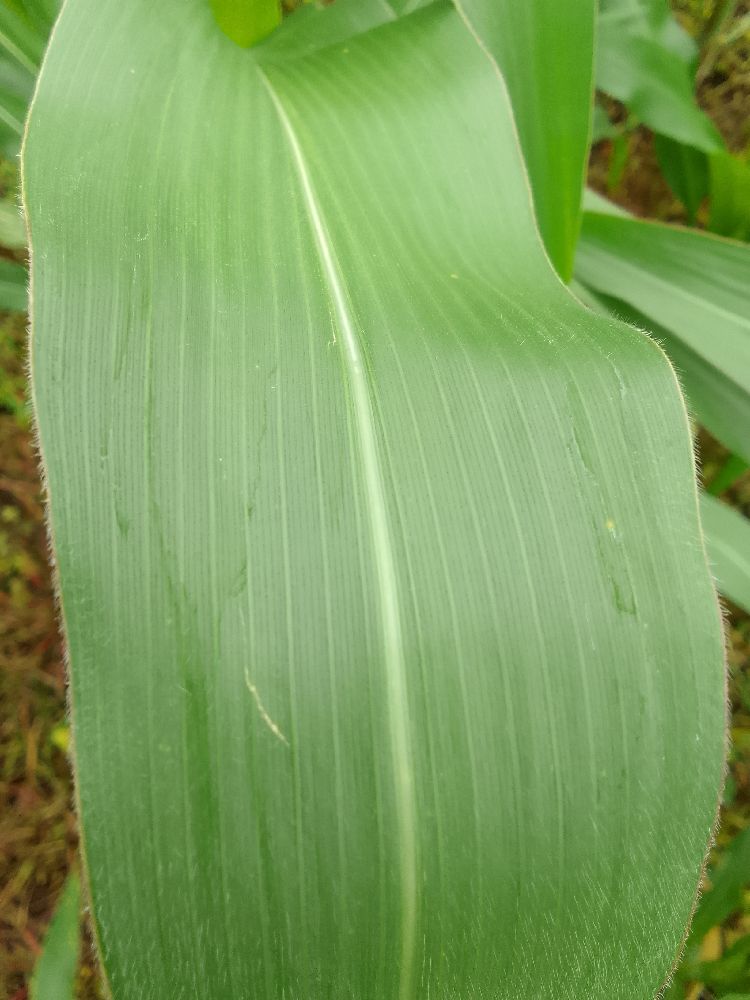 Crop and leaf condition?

maize, healthy
